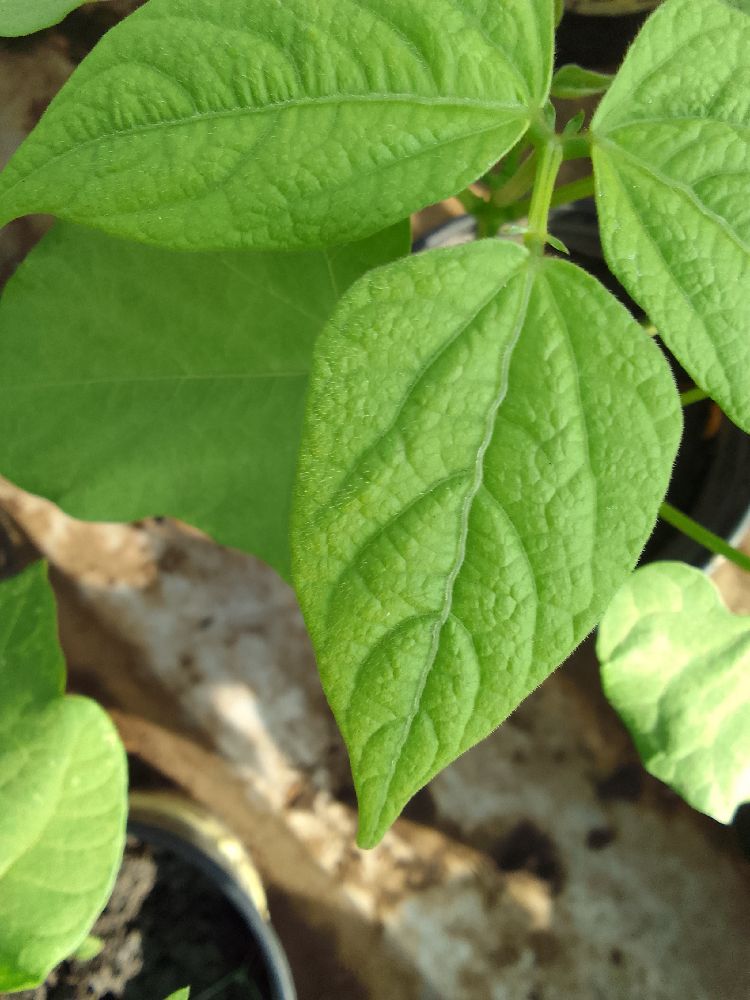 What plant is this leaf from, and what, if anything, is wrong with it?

common bean, healthy
